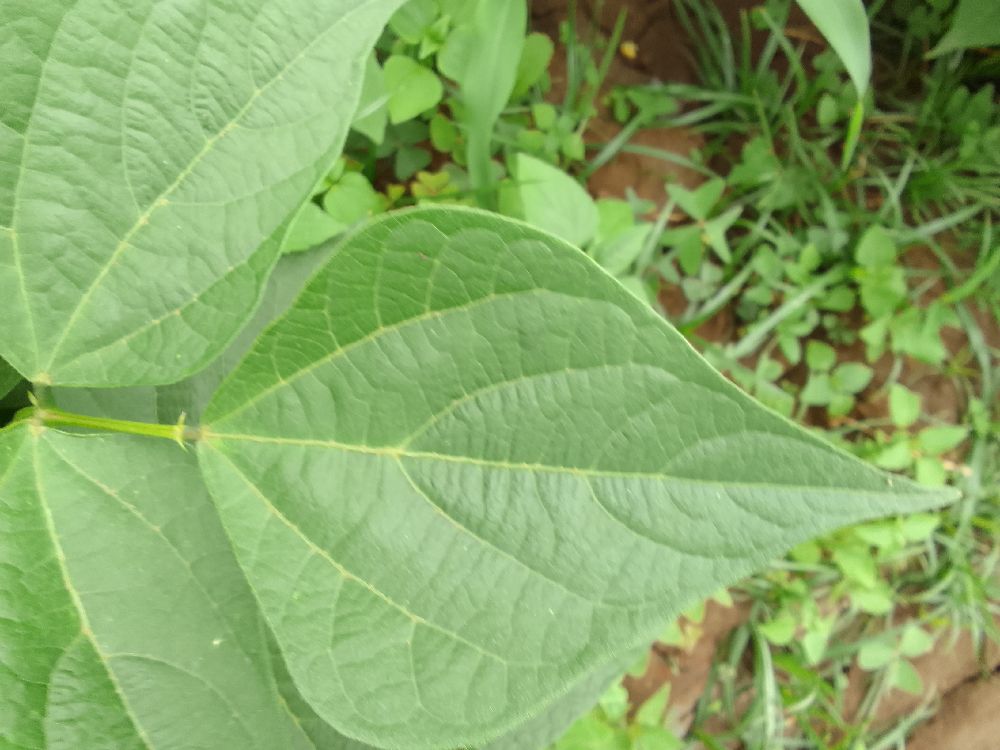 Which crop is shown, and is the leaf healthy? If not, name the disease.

common bean, healthy
